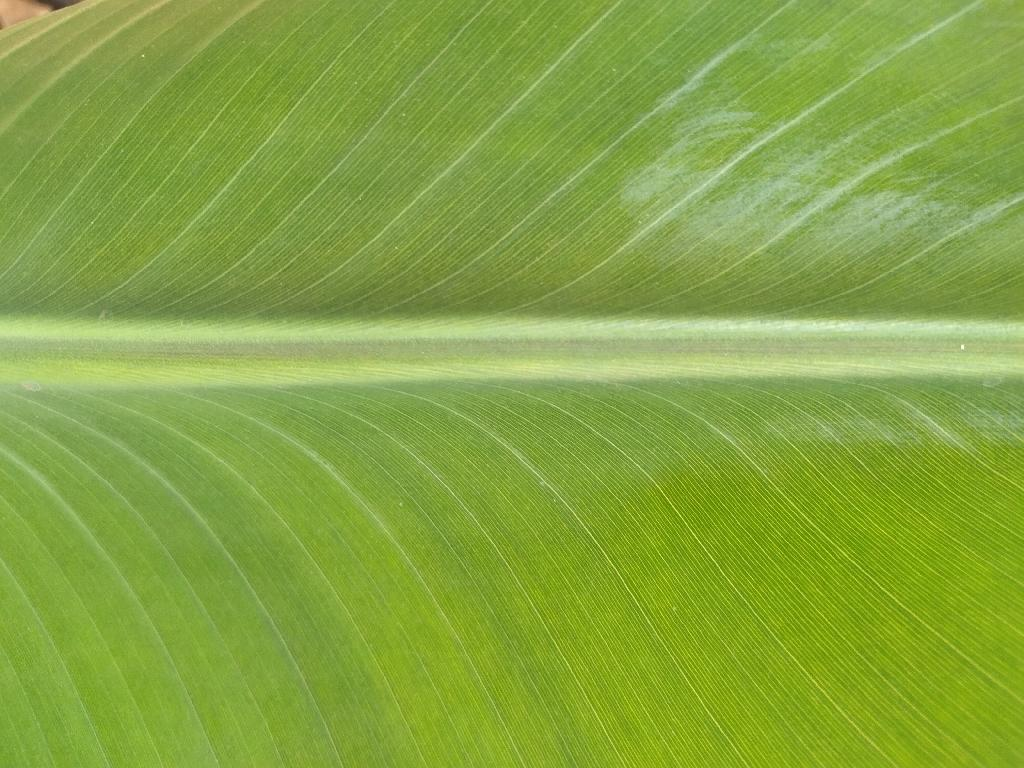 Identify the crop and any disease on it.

banana, healthy
